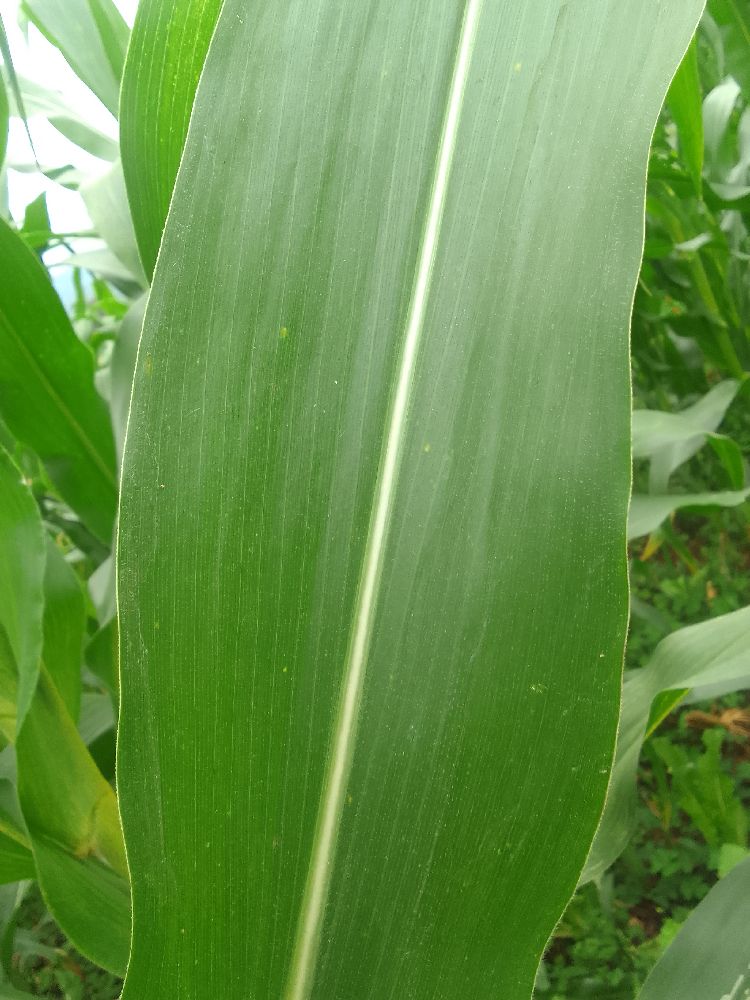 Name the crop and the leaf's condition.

maize, healthy
